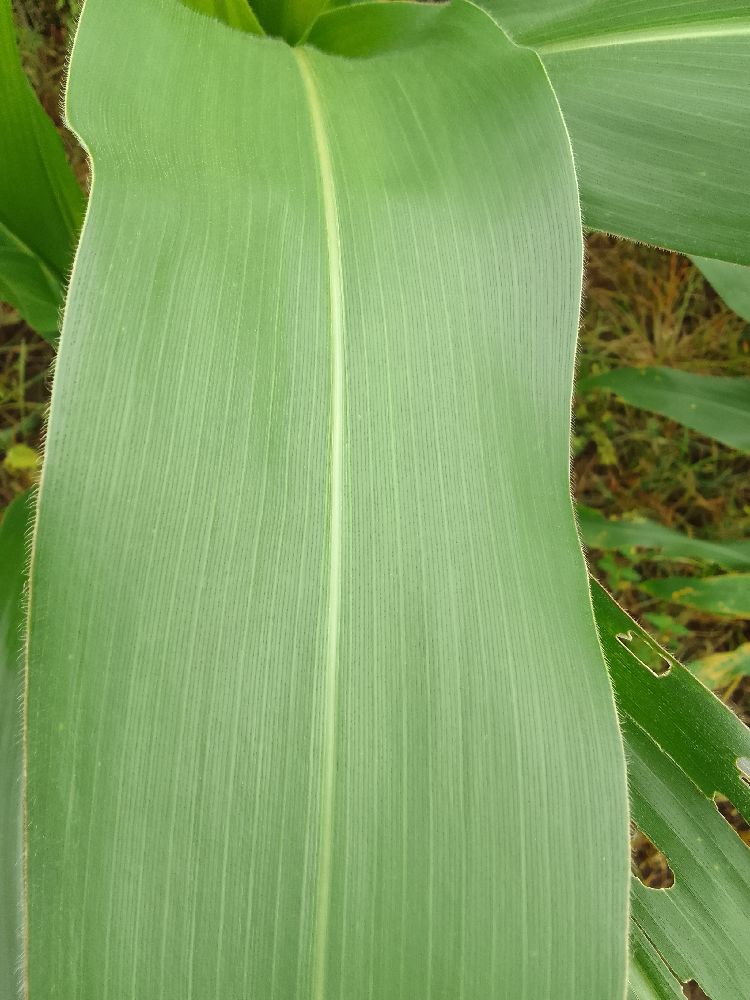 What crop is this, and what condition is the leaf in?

maize, healthy
